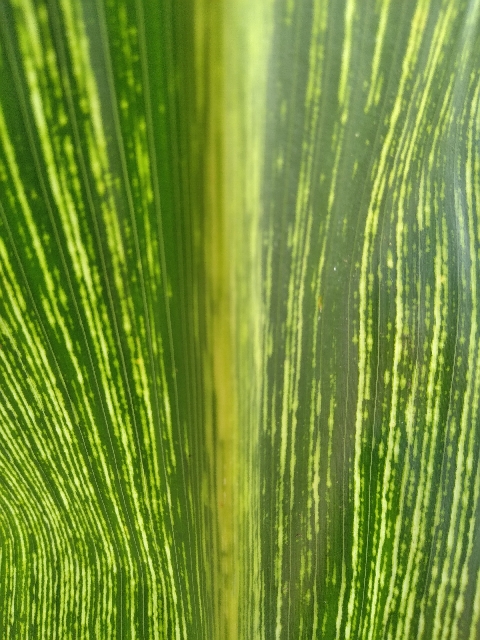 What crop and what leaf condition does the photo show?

maize, maize streak virus
